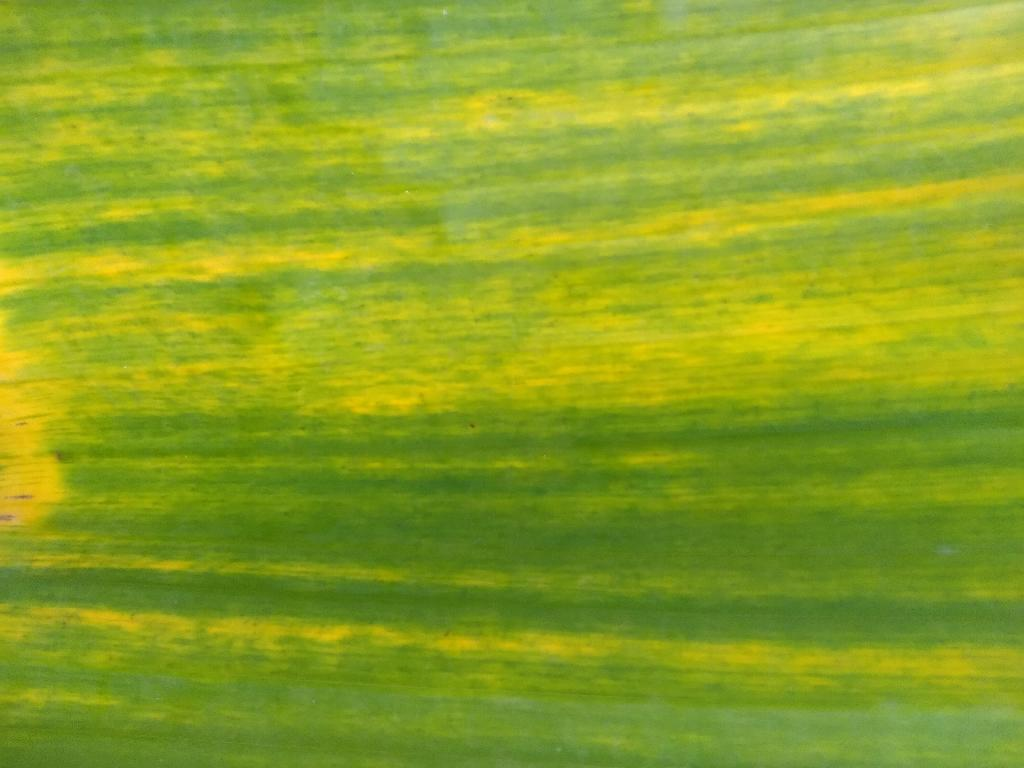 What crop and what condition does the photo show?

banana, fusarium wilt race 1
